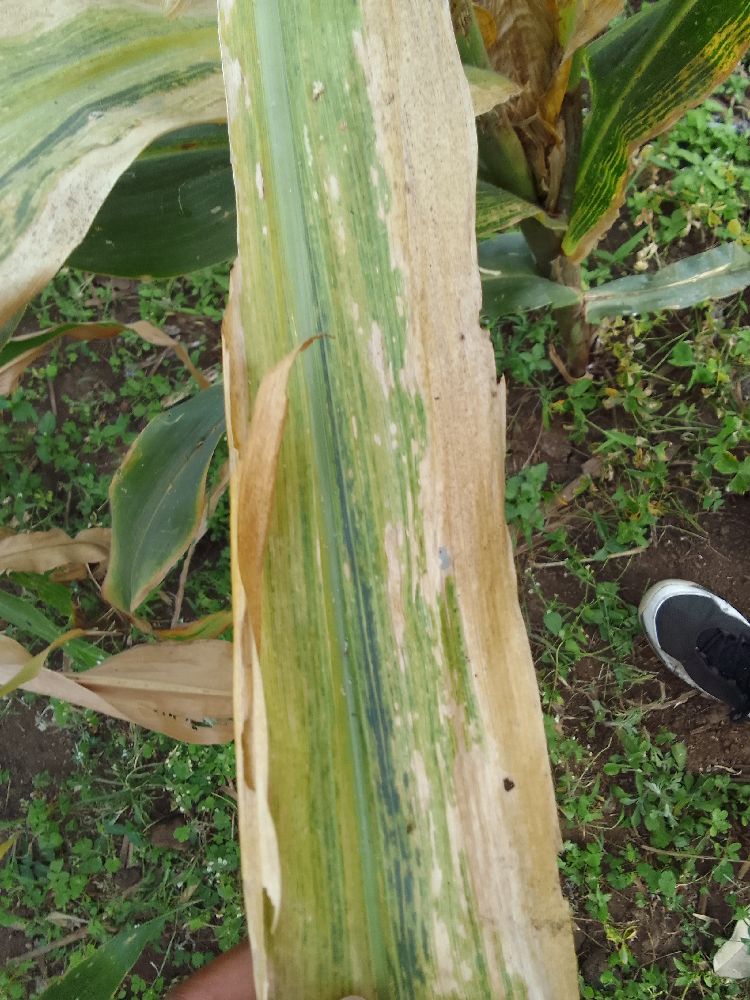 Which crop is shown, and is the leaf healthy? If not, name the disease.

maize, maize lethal necrosis
